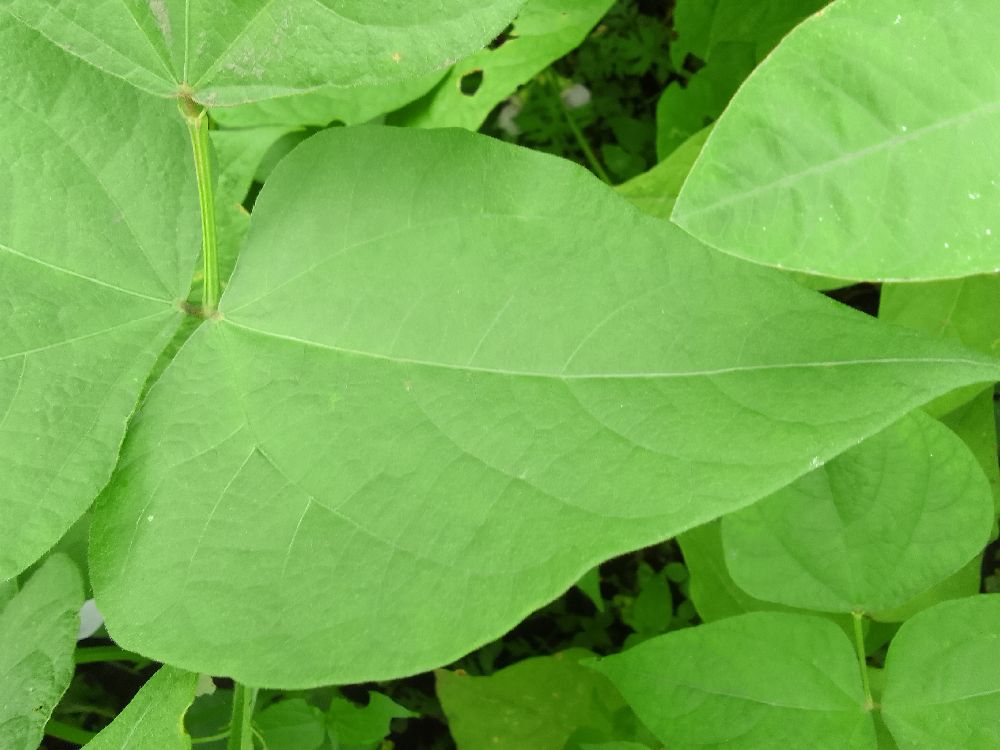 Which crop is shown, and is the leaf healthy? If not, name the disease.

common bean, healthy
